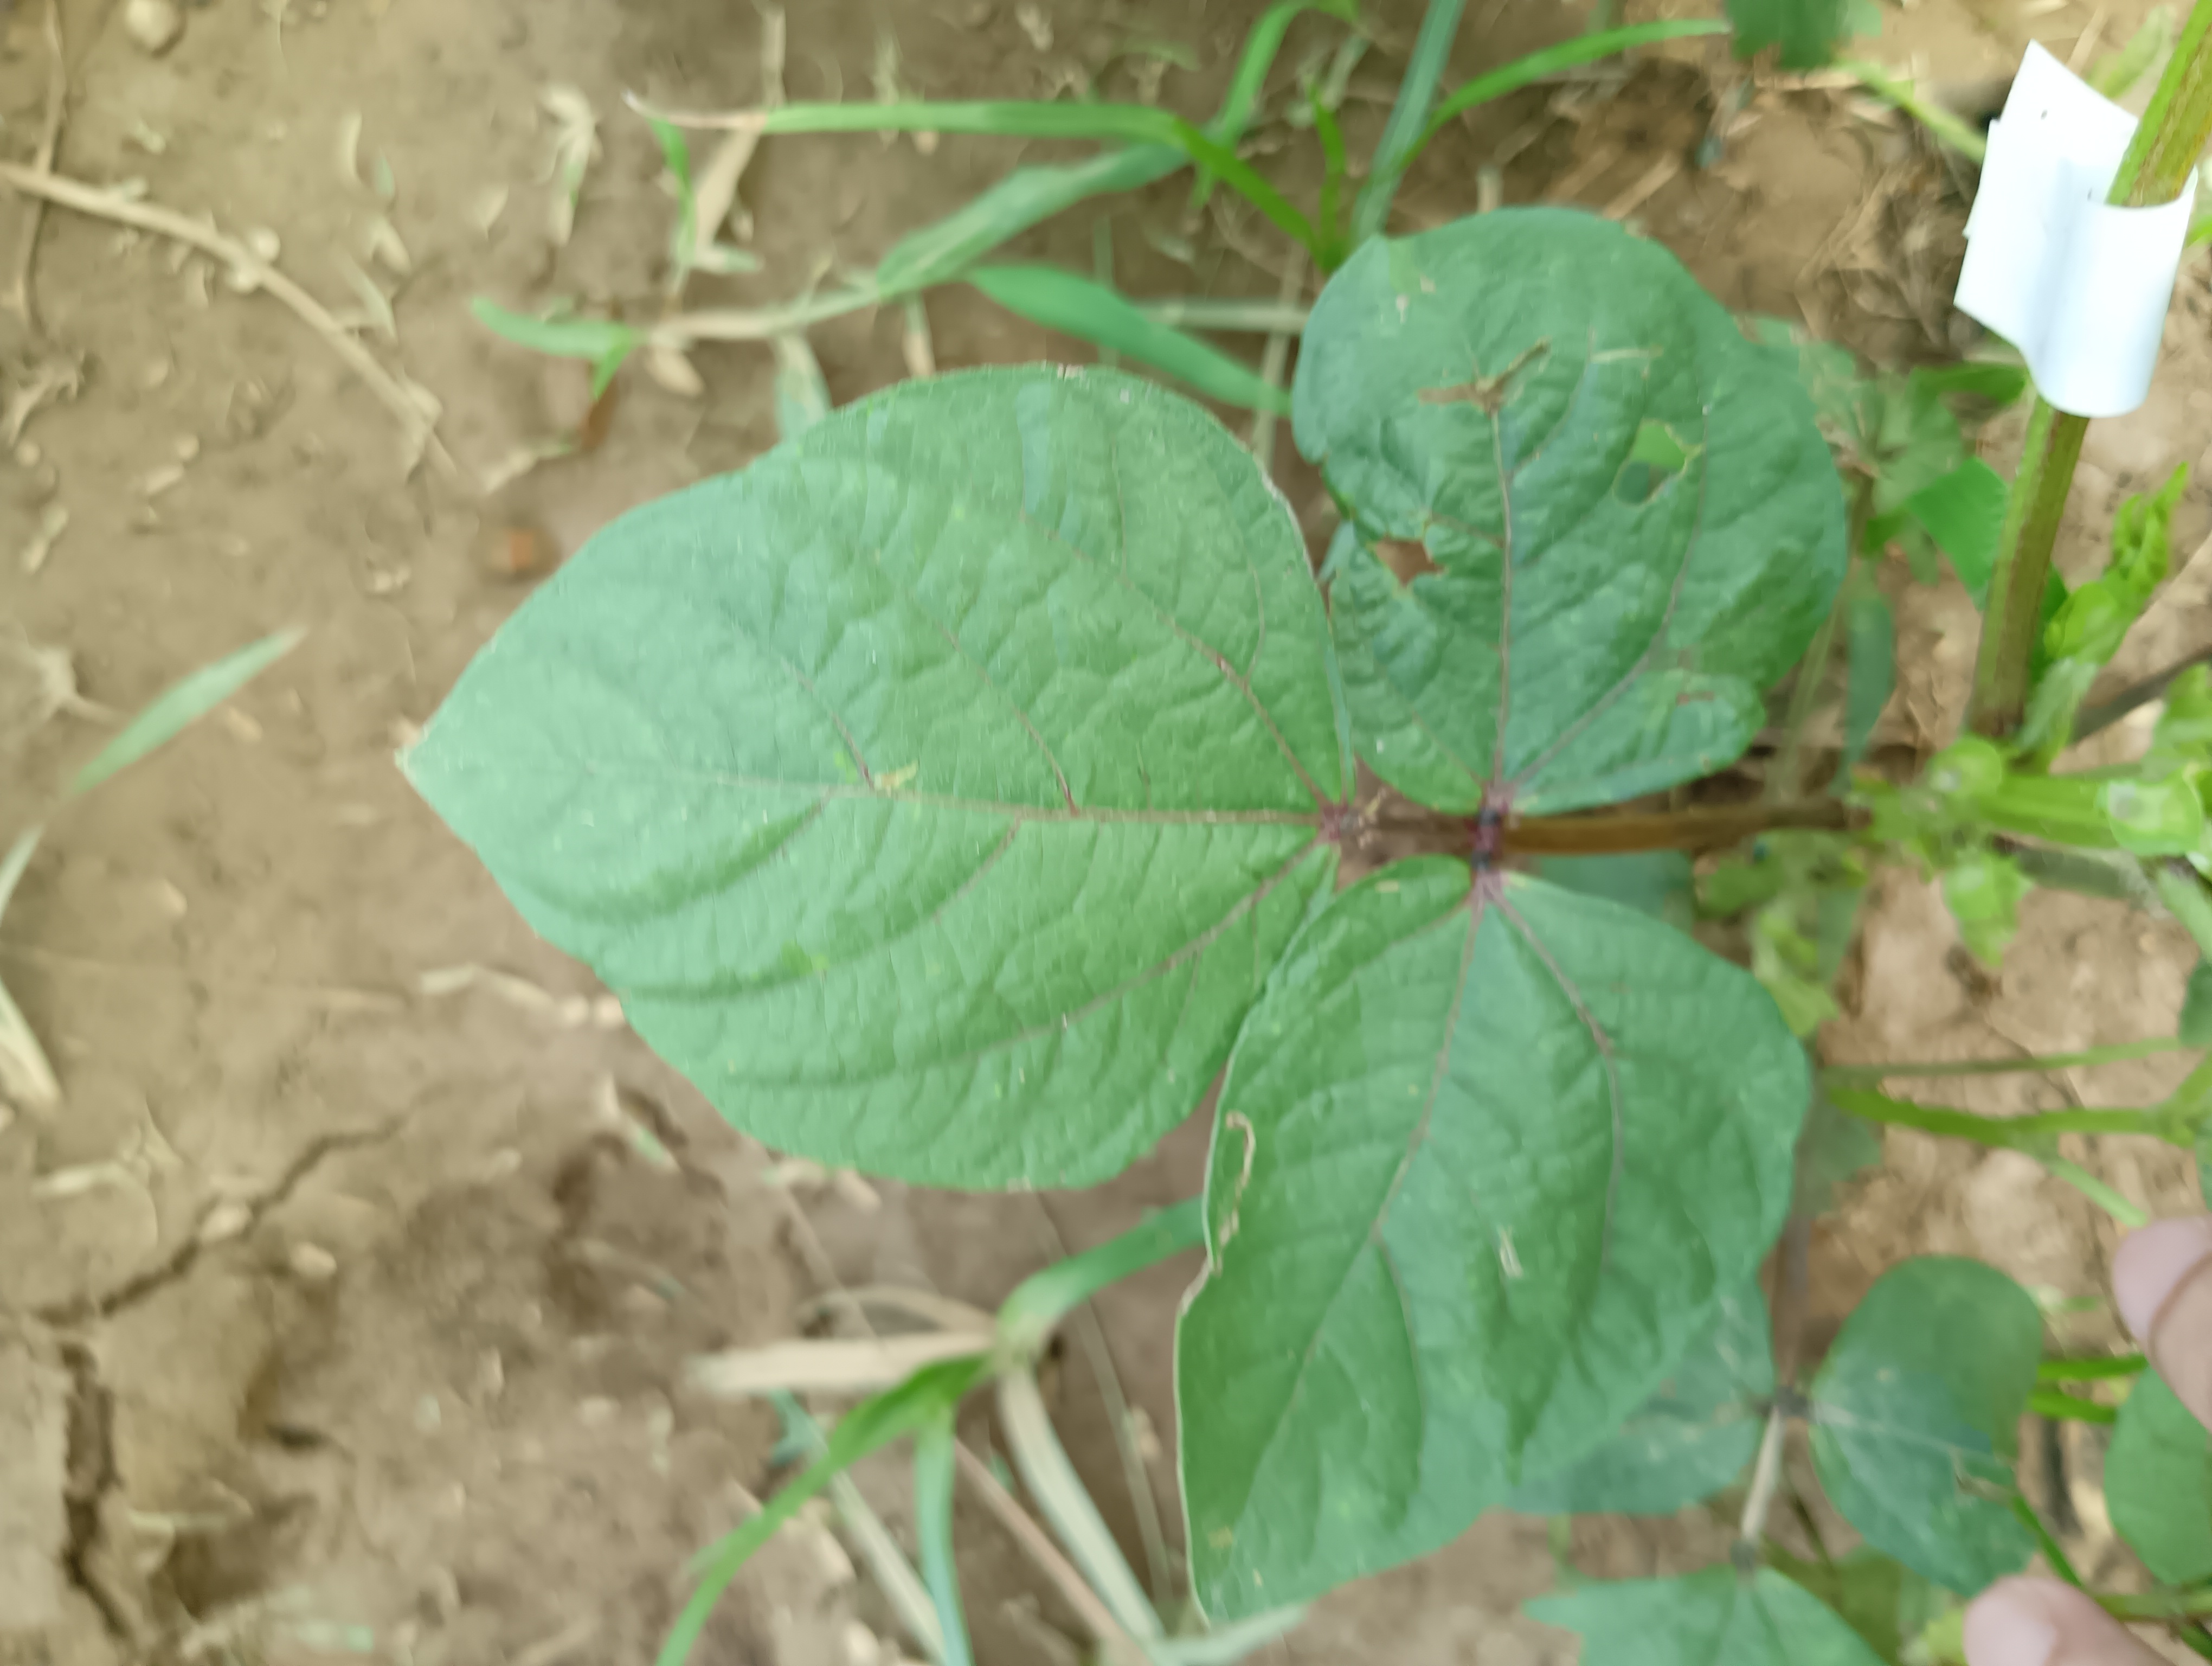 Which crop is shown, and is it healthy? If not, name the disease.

mungbean, healthy
